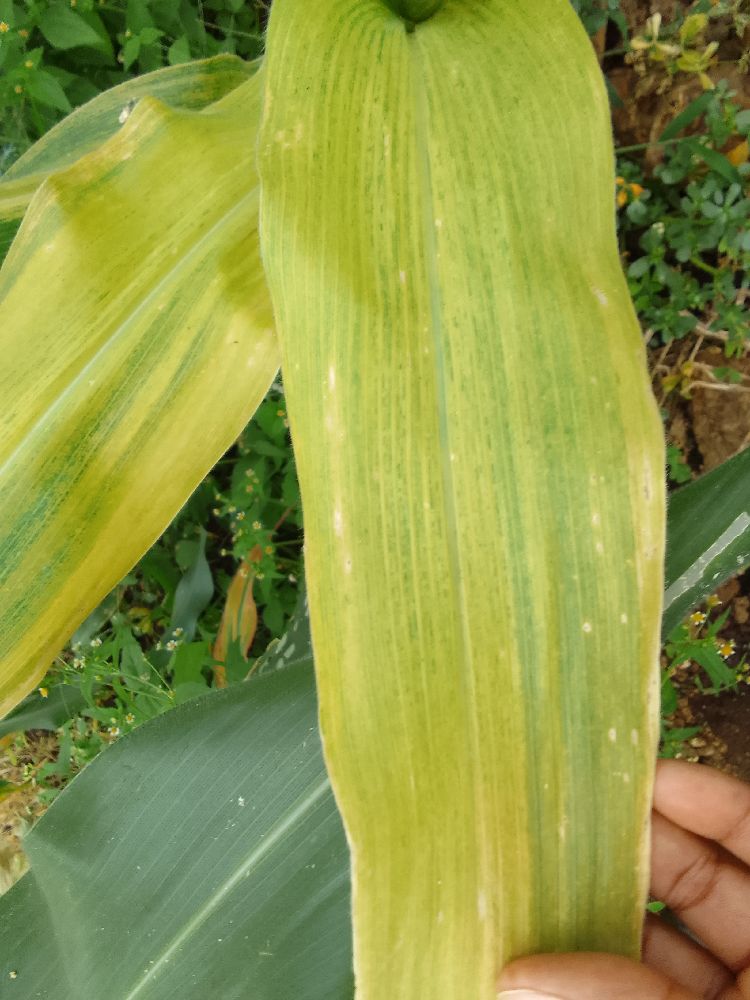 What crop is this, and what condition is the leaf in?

maize, maize lethal necrosis
